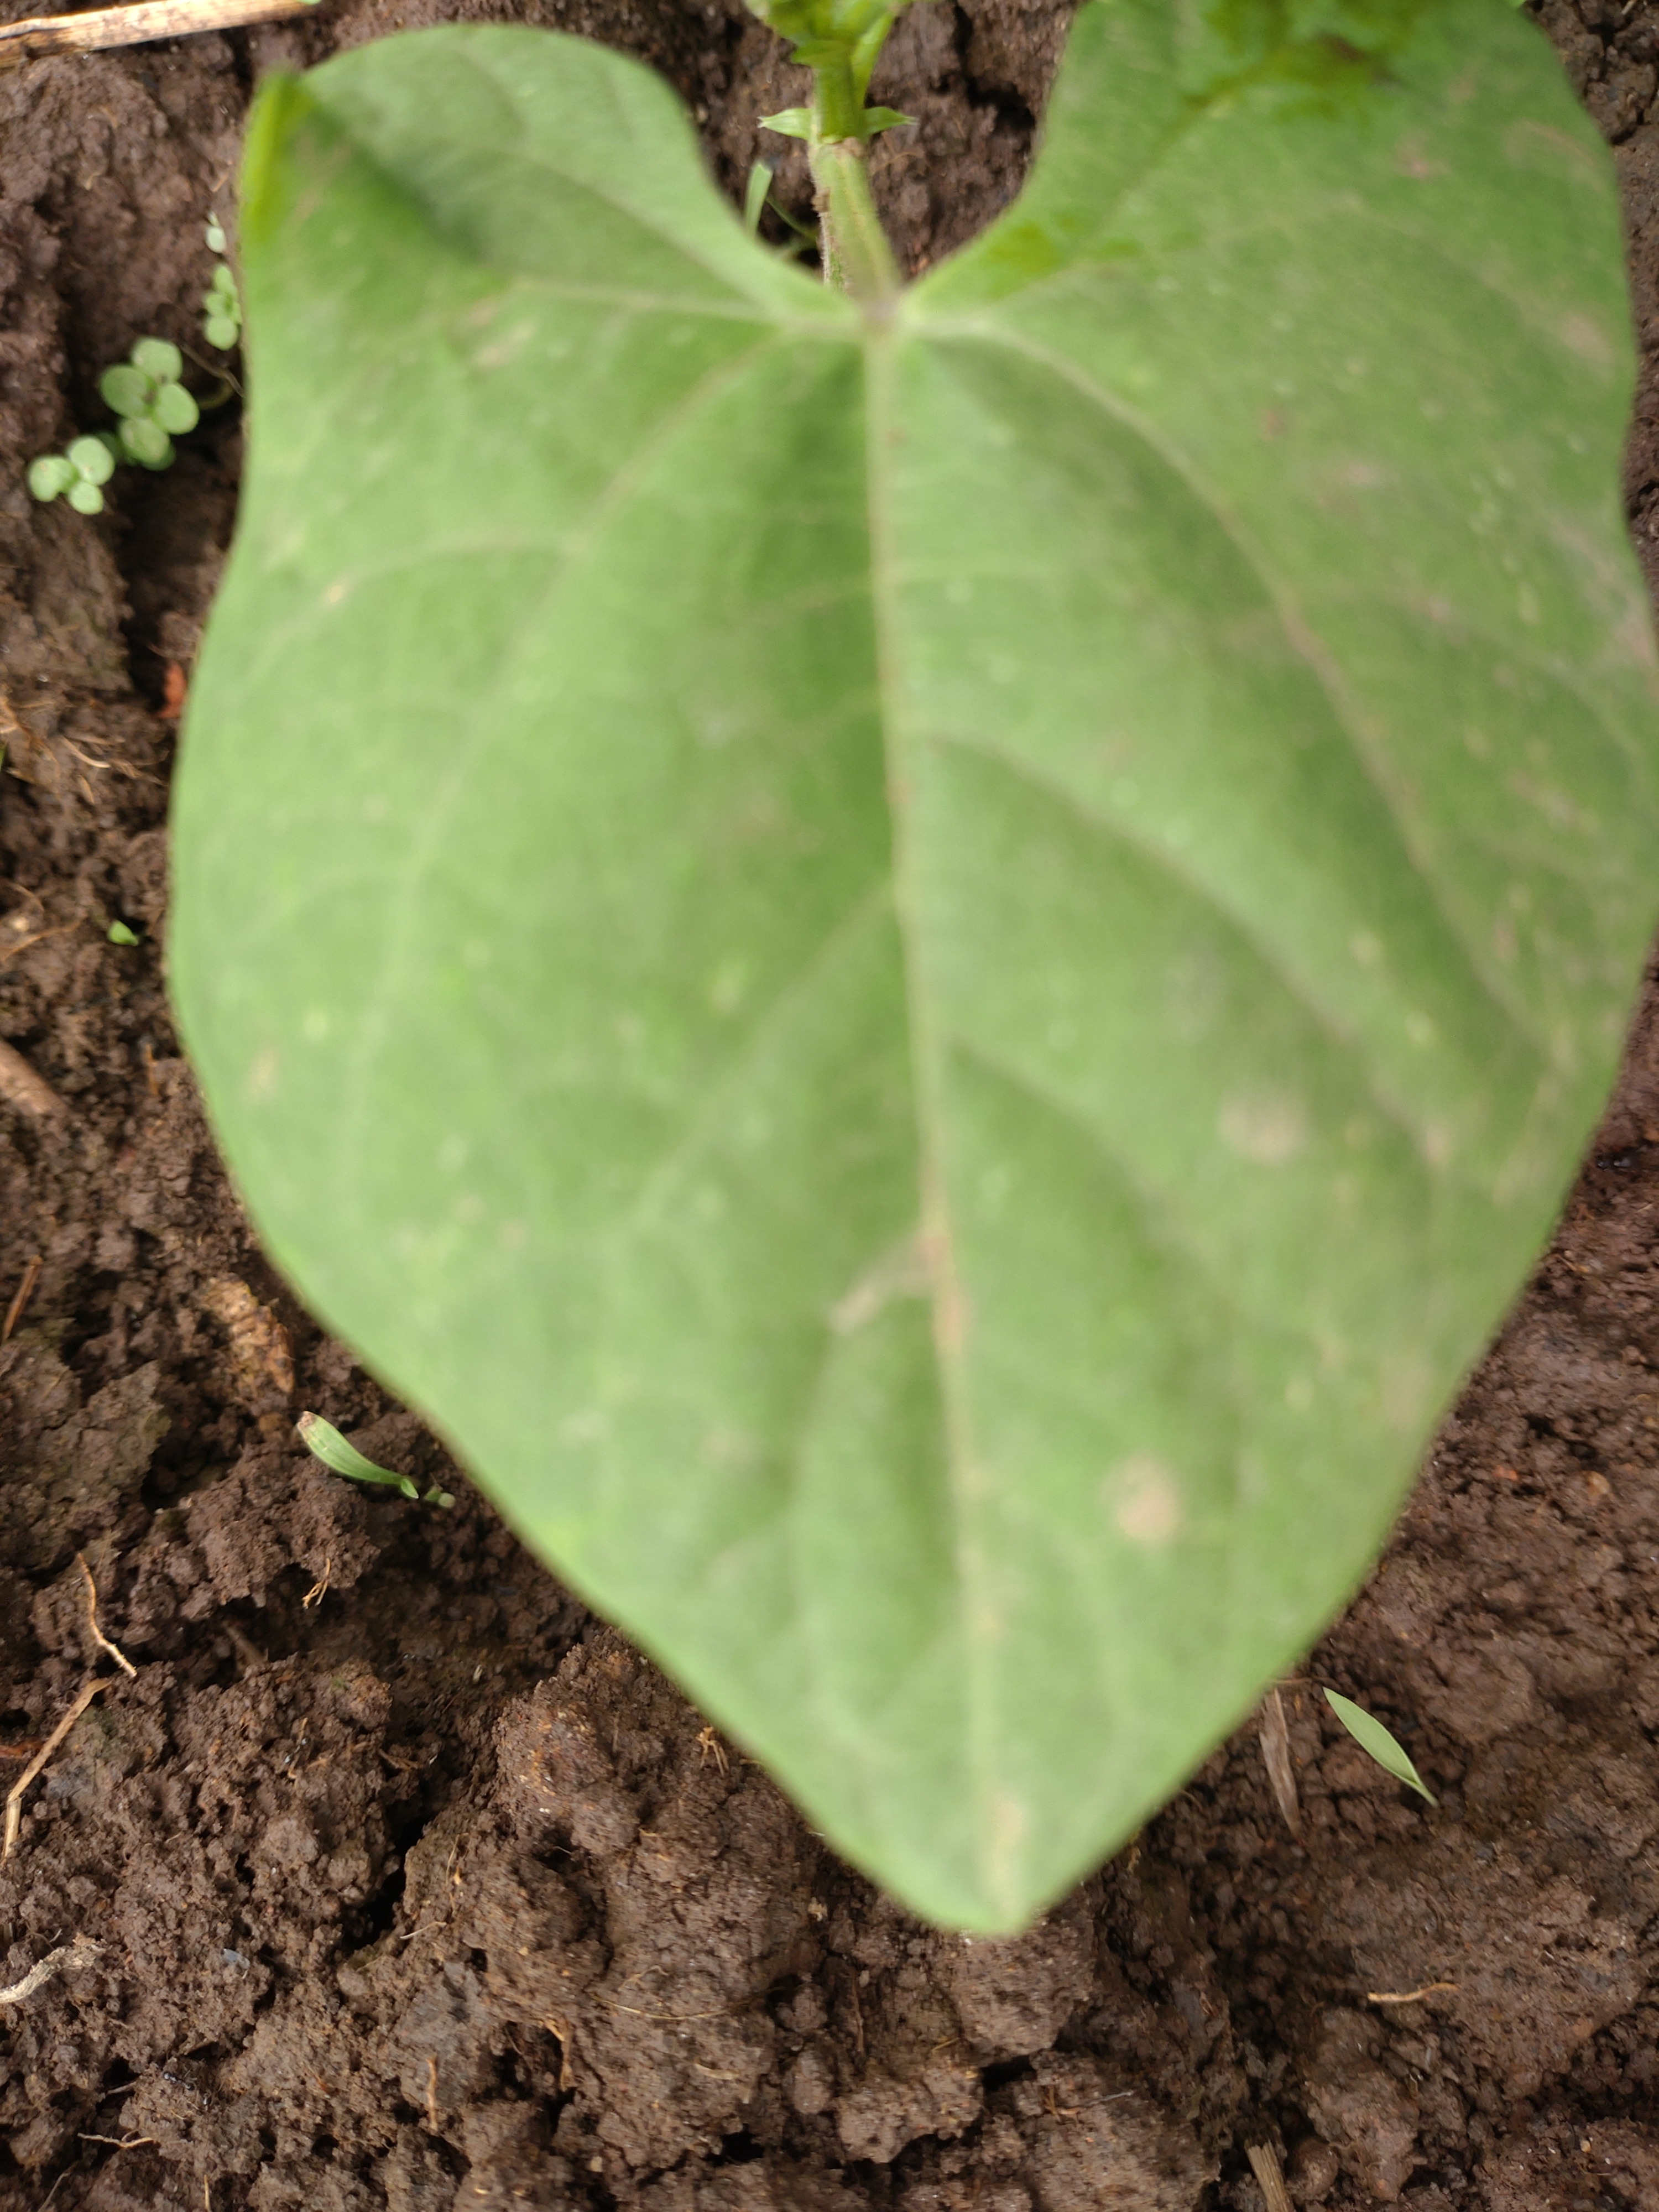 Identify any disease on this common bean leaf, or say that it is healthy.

healthy
